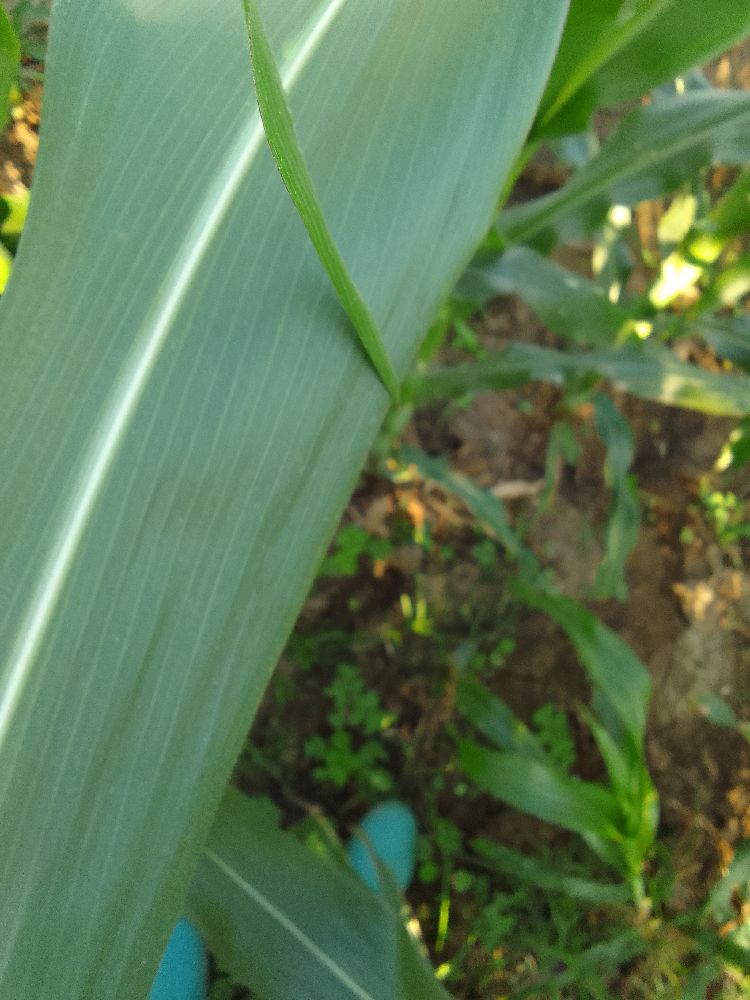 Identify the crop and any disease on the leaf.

maize, healthy
